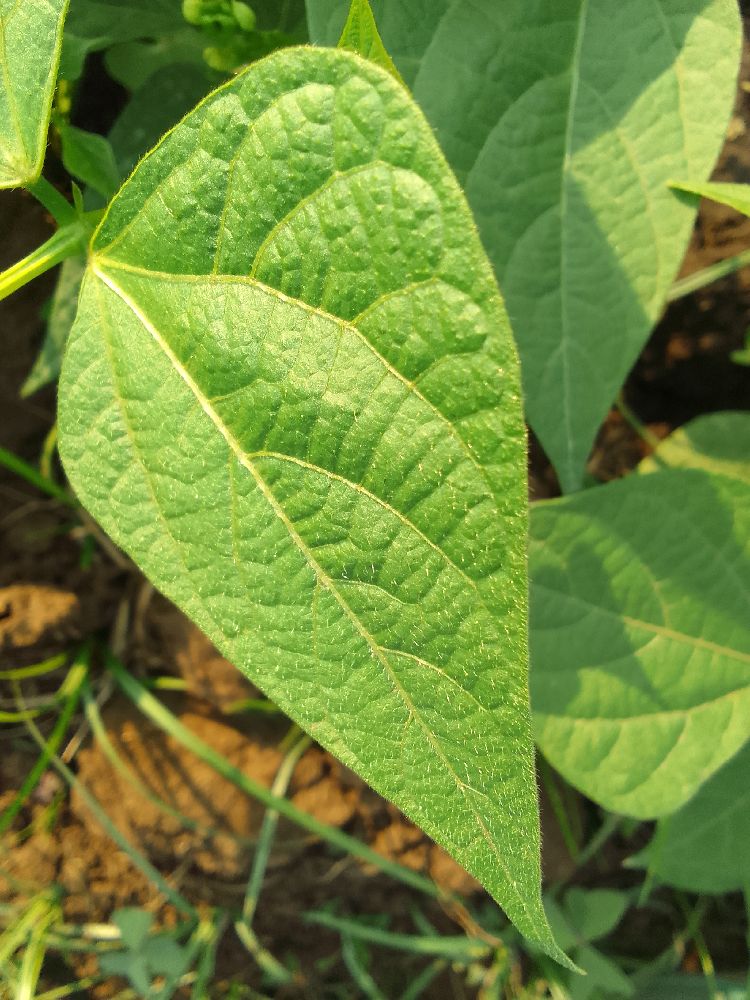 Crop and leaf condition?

common bean, healthy
